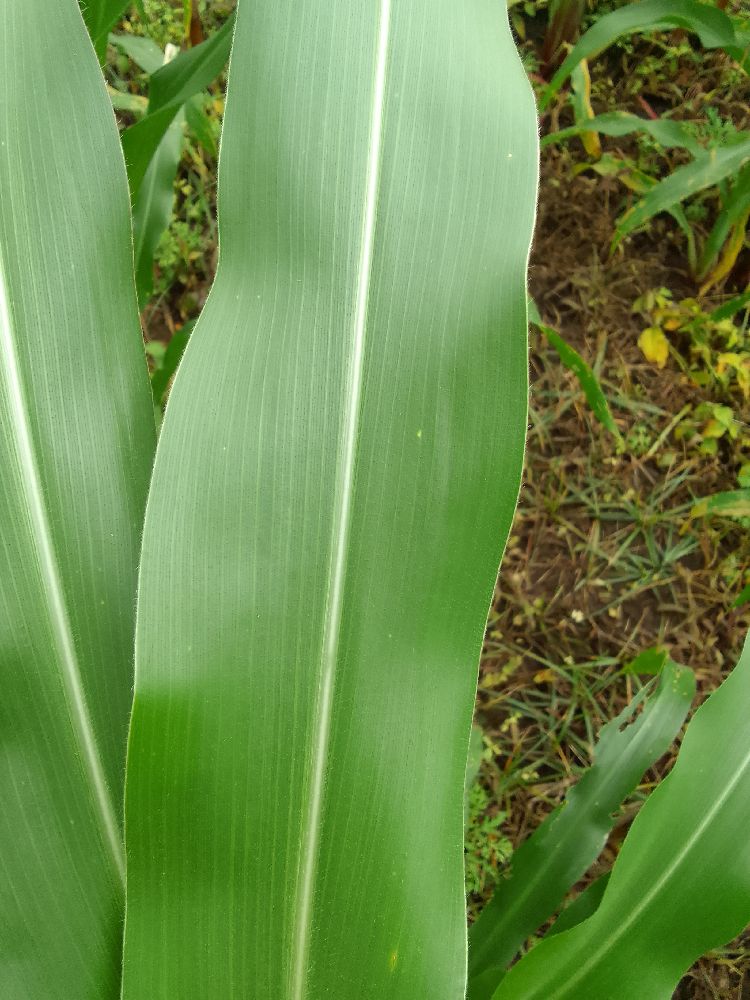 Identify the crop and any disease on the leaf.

maize, healthy
